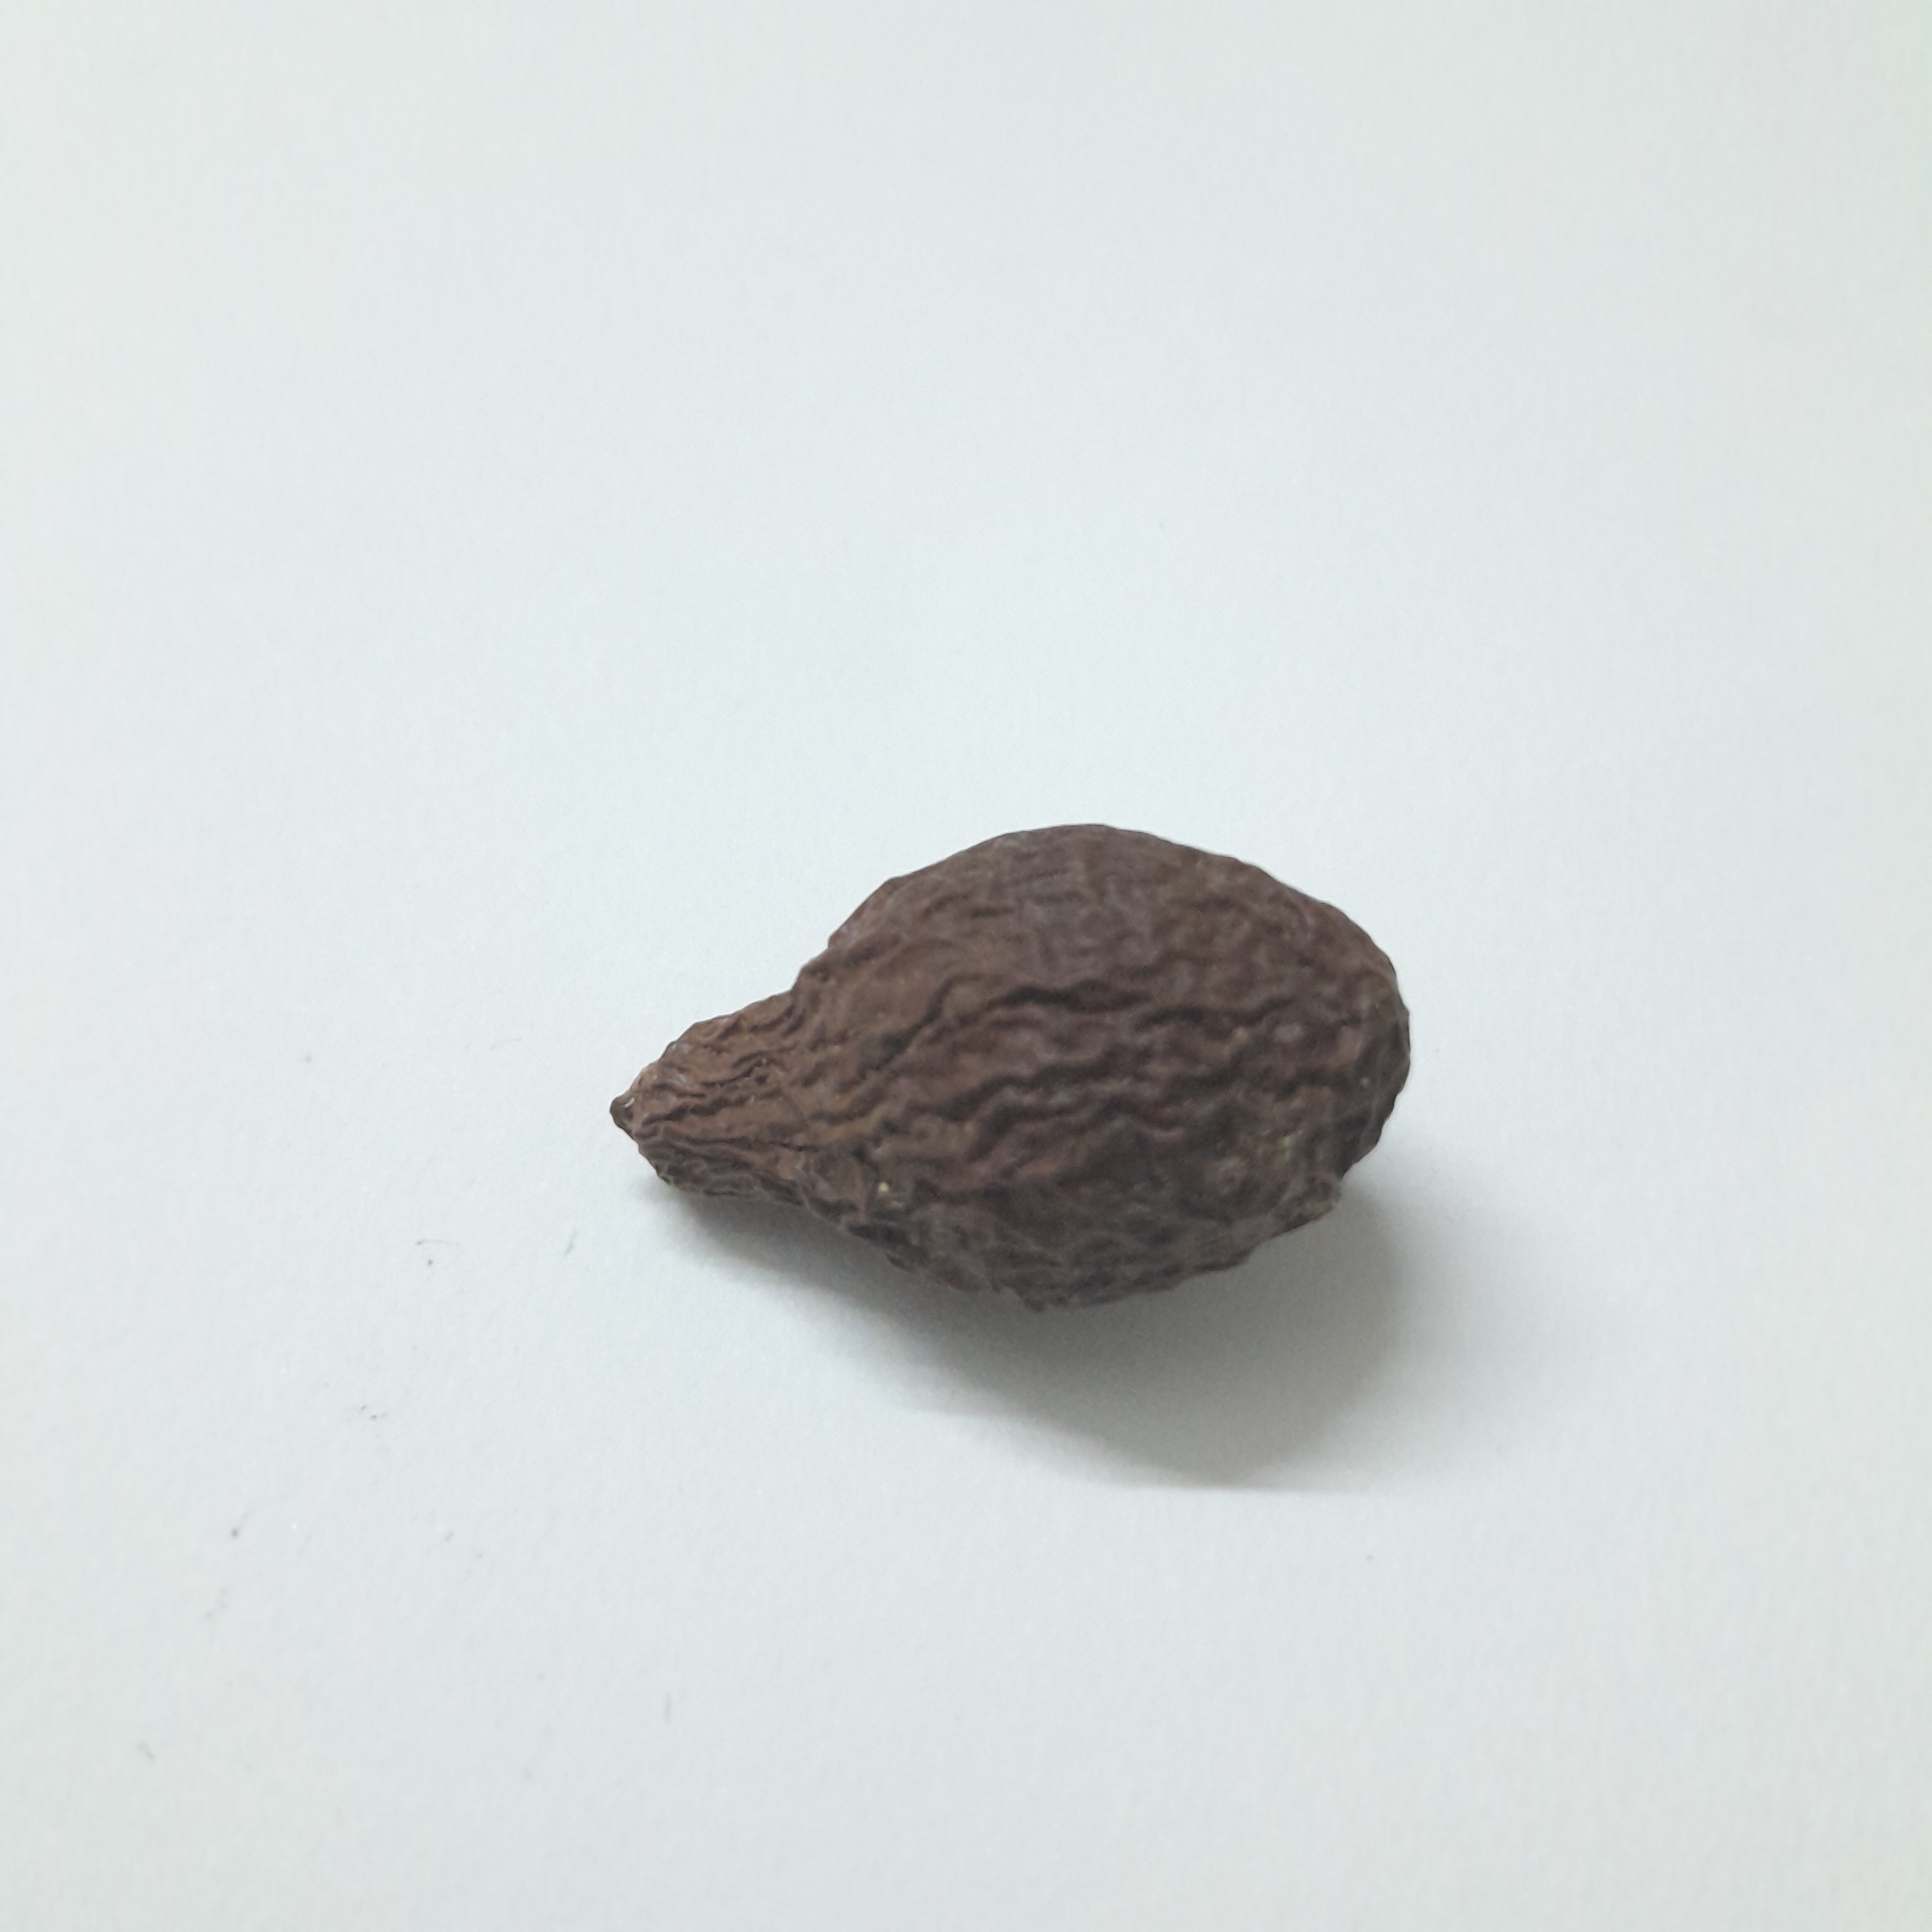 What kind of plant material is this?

niranjanphal
